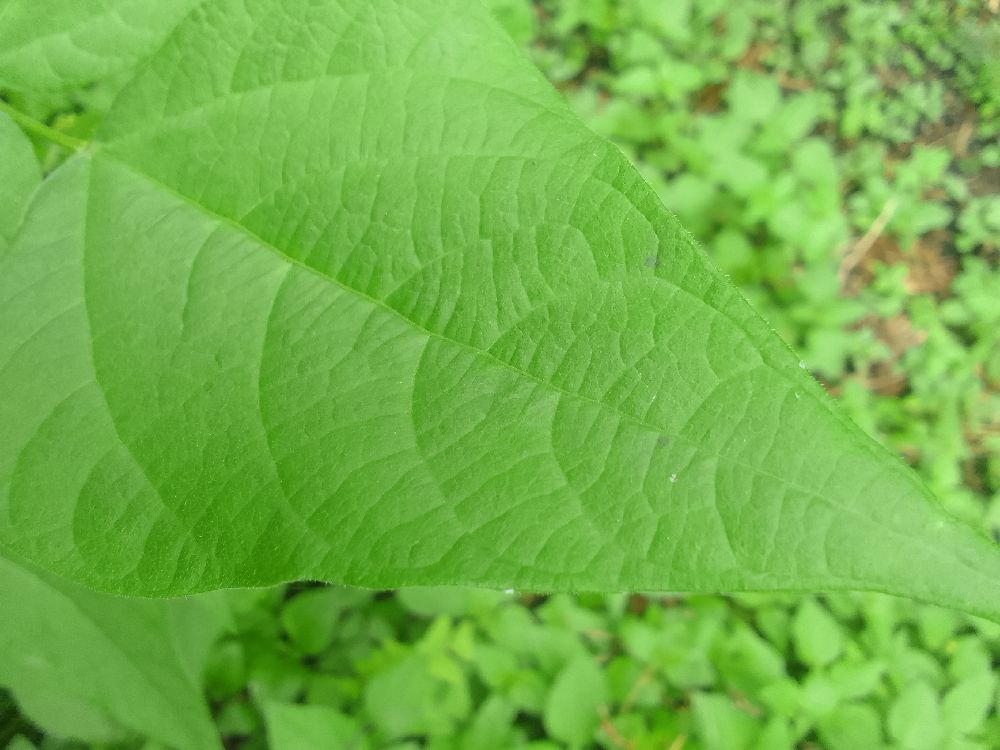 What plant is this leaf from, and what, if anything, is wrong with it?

common bean, healthy
